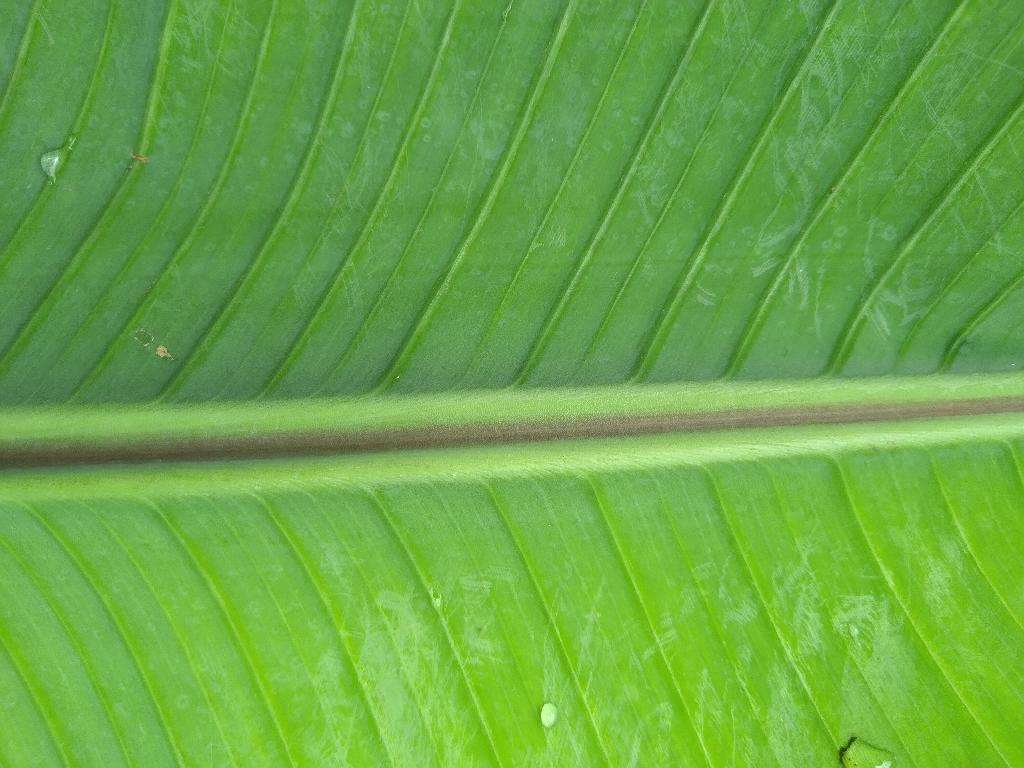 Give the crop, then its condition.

banana, healthy
